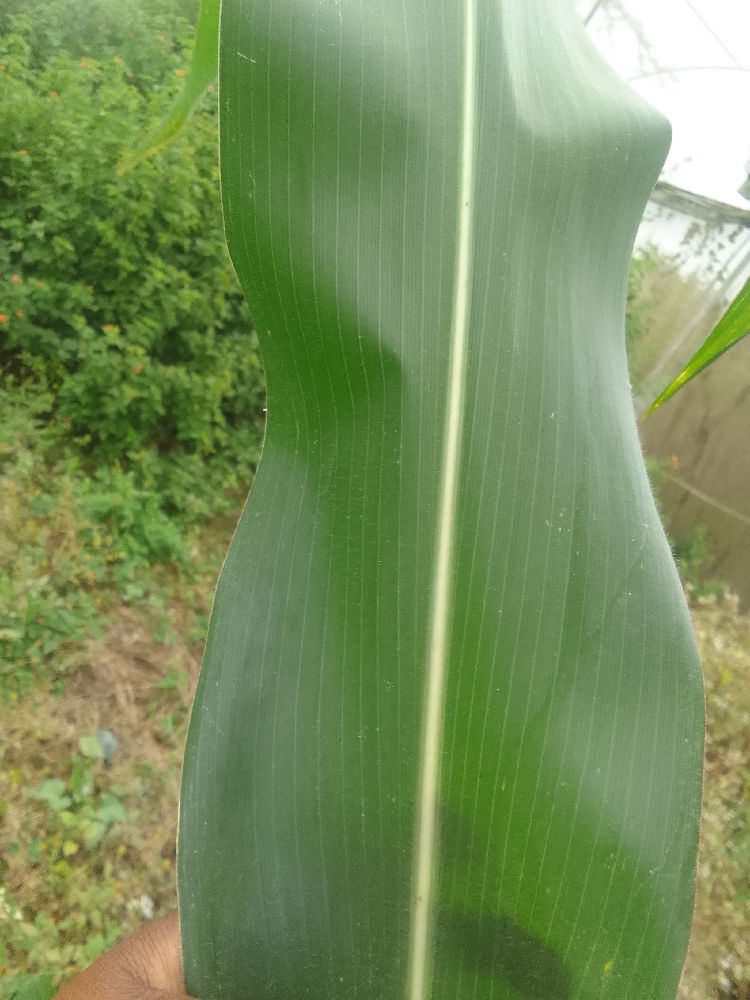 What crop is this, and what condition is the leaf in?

maize, healthy
